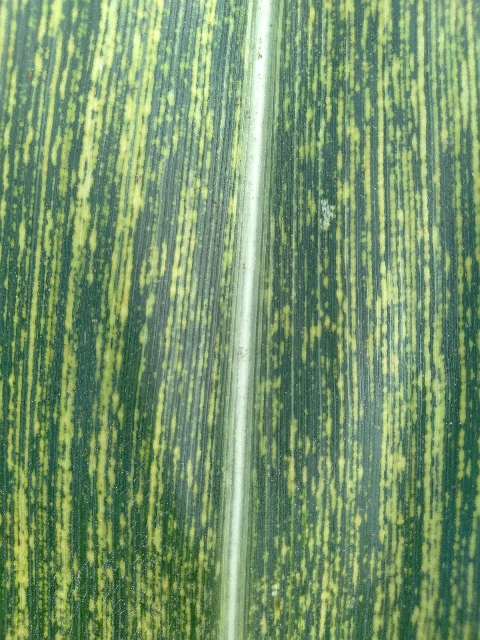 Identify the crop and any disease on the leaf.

maize, maize streak virus
